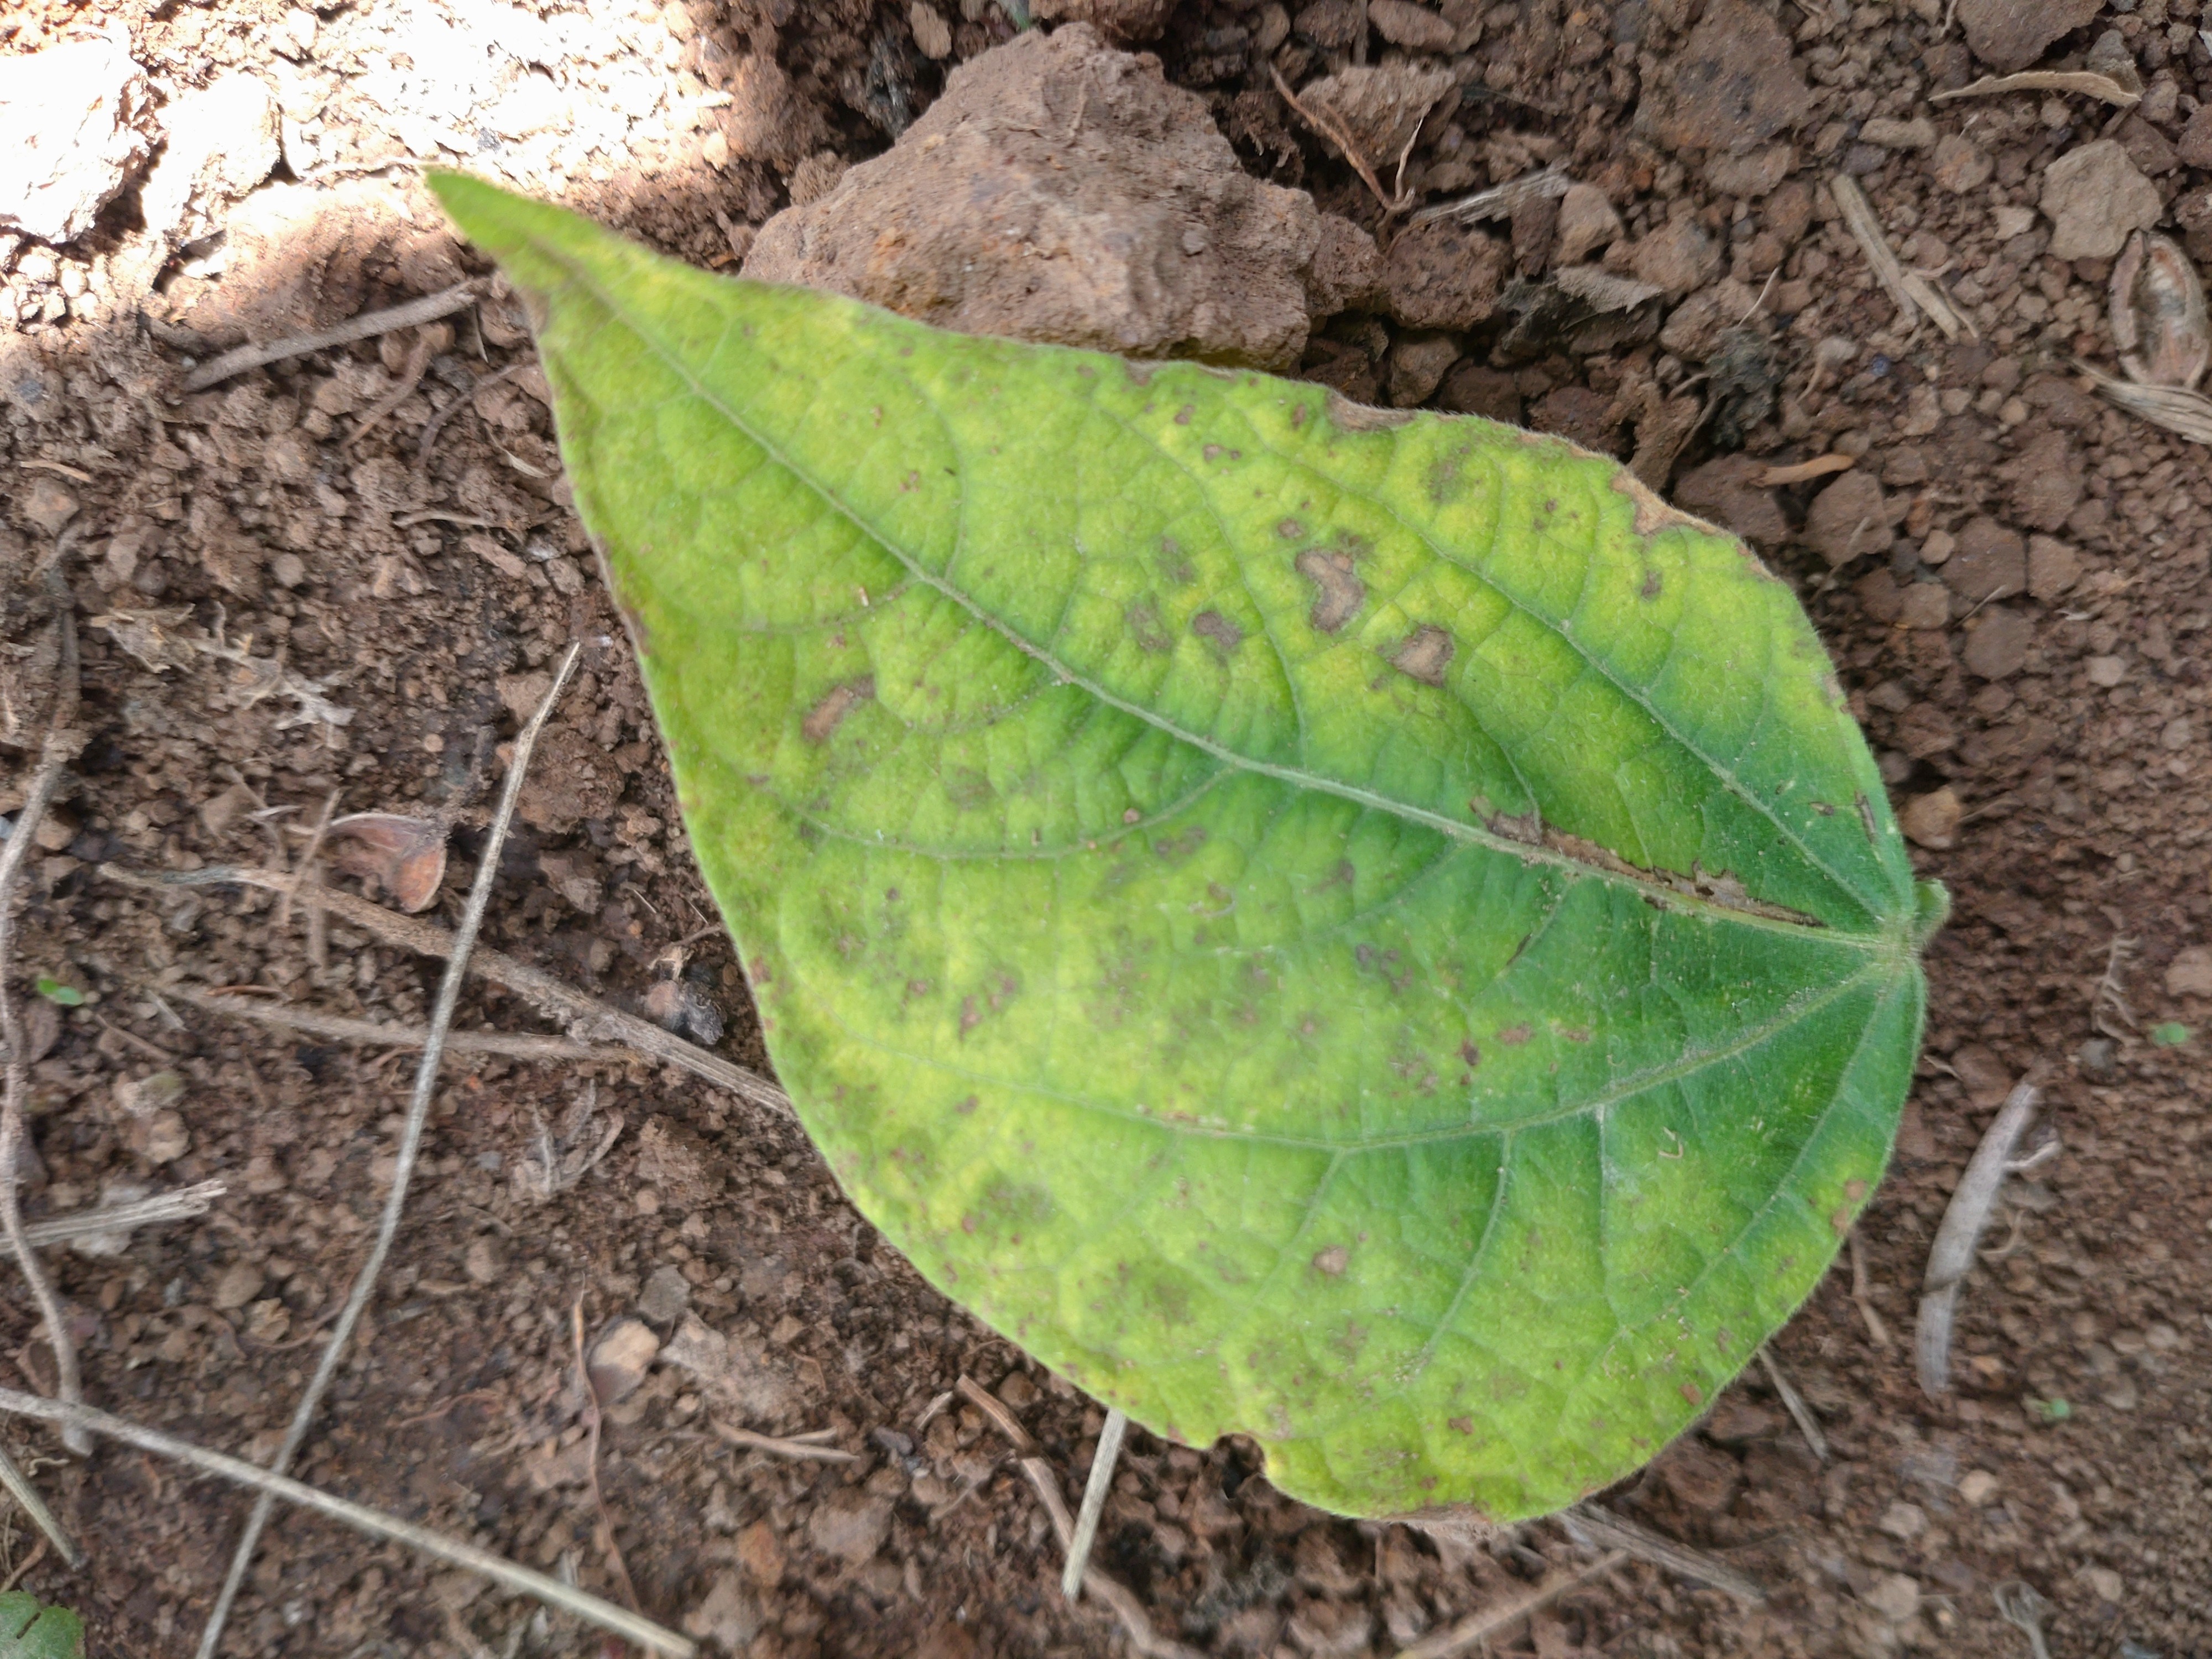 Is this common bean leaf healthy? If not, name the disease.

rust
